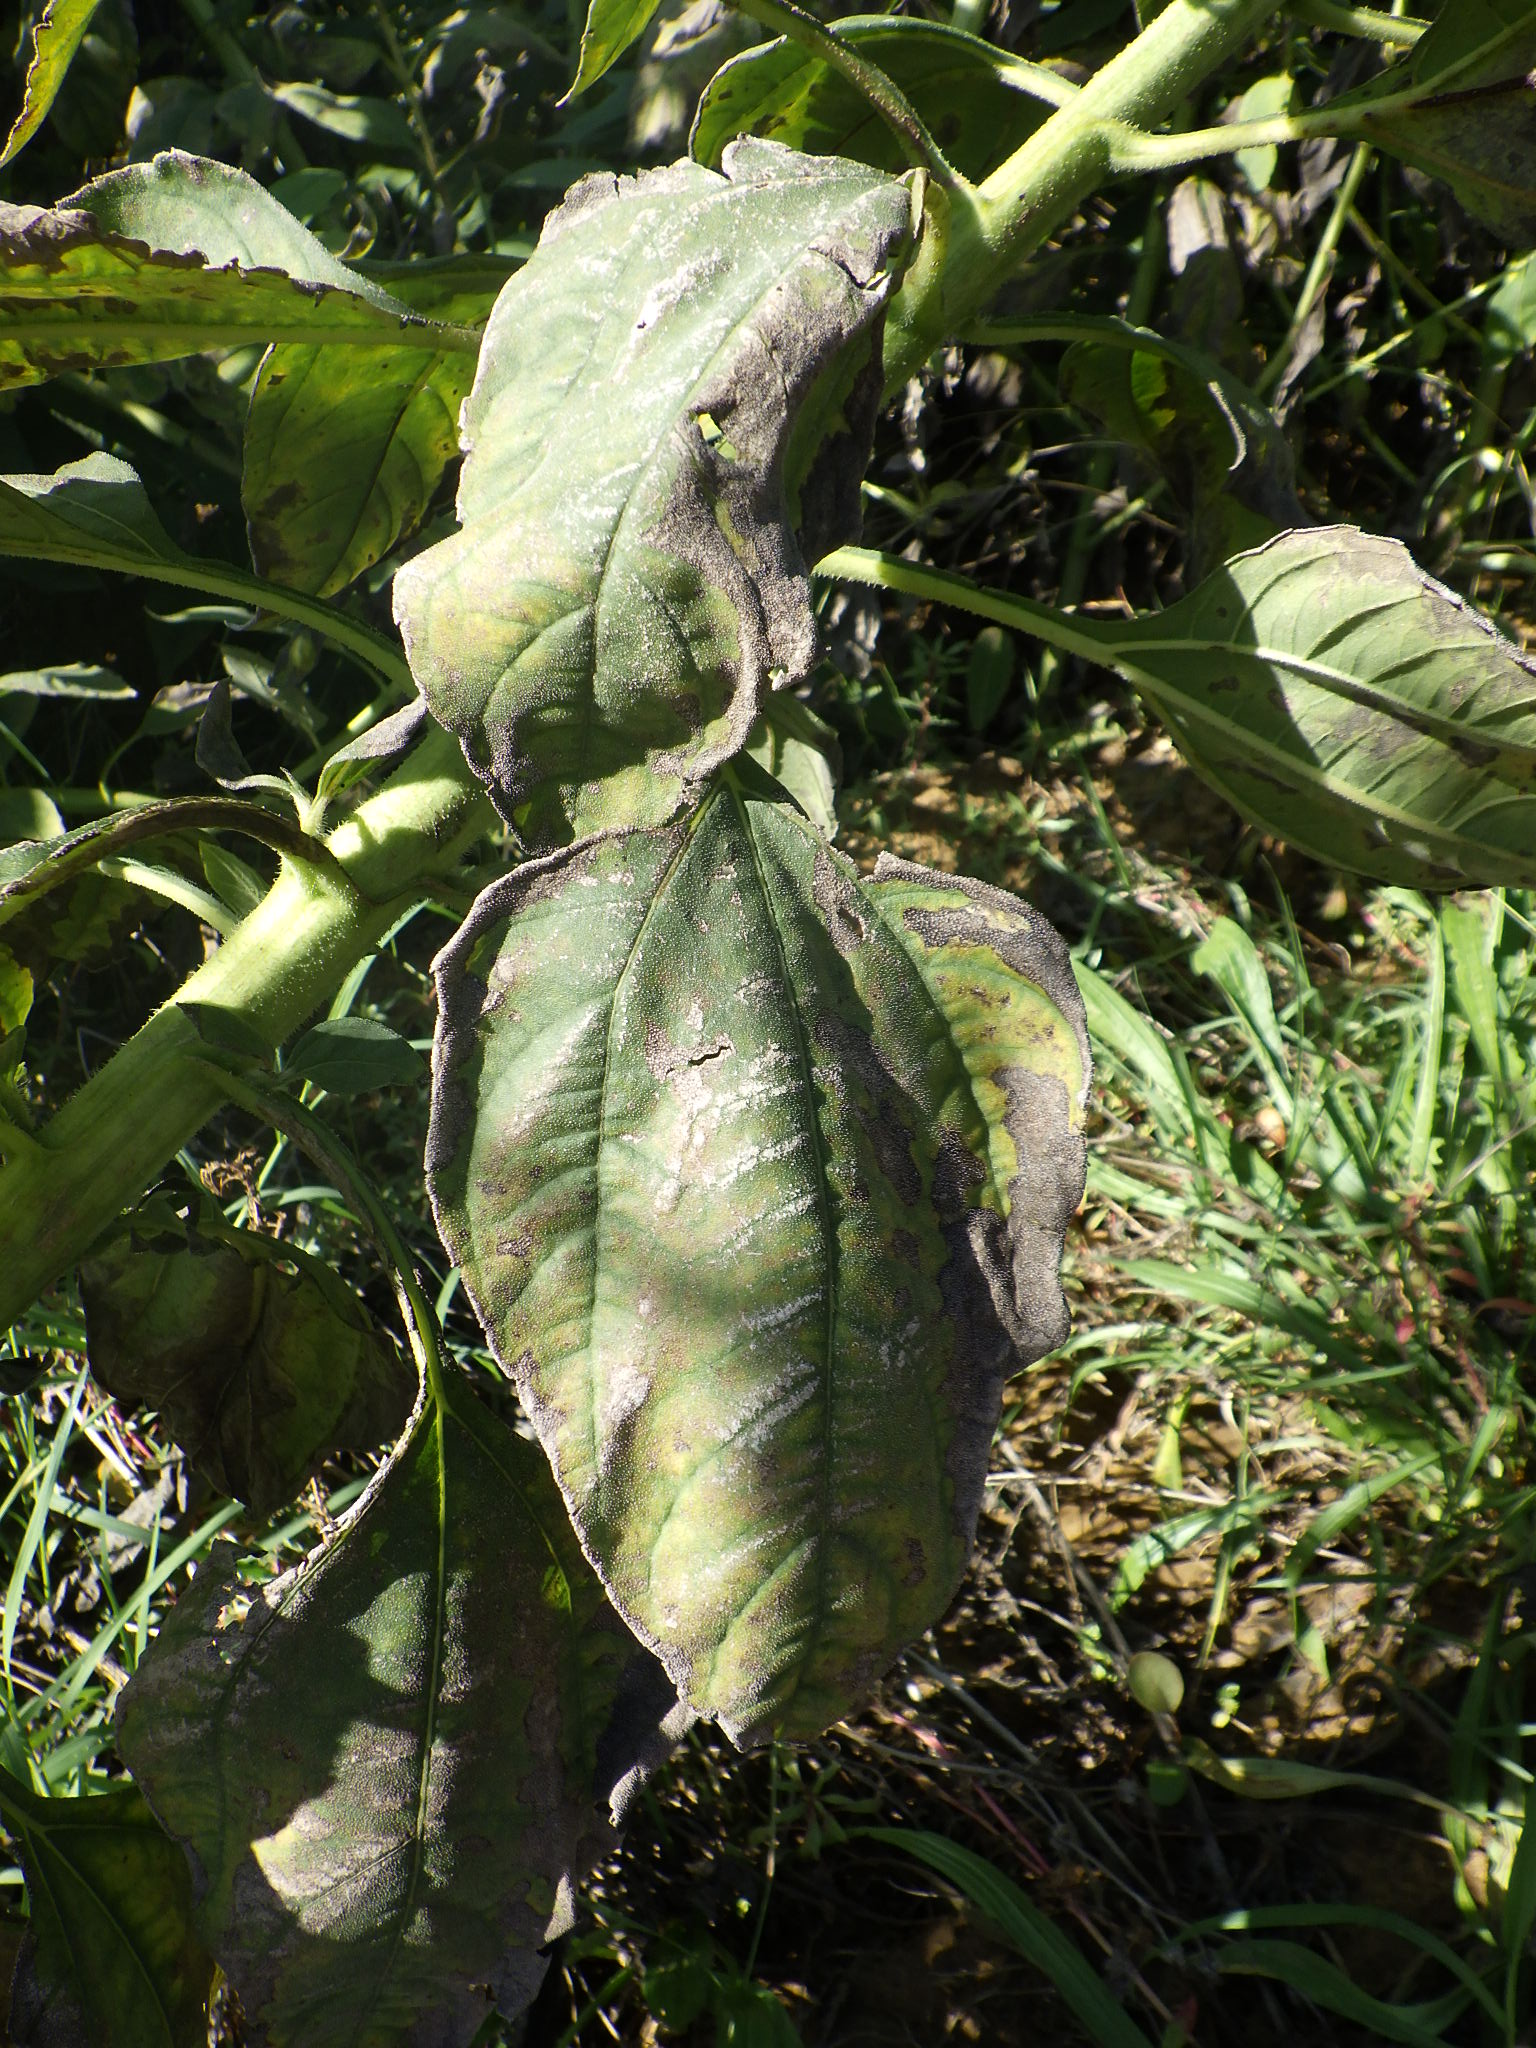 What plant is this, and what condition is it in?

topinambur, powdery mildew
